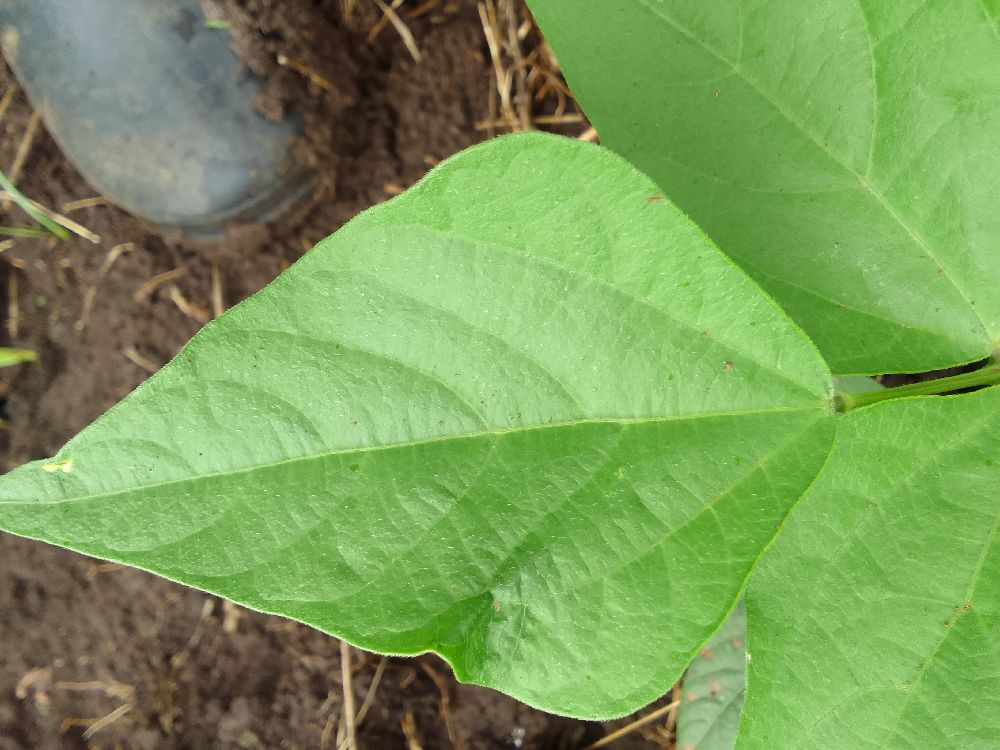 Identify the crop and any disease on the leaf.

common bean, healthy
